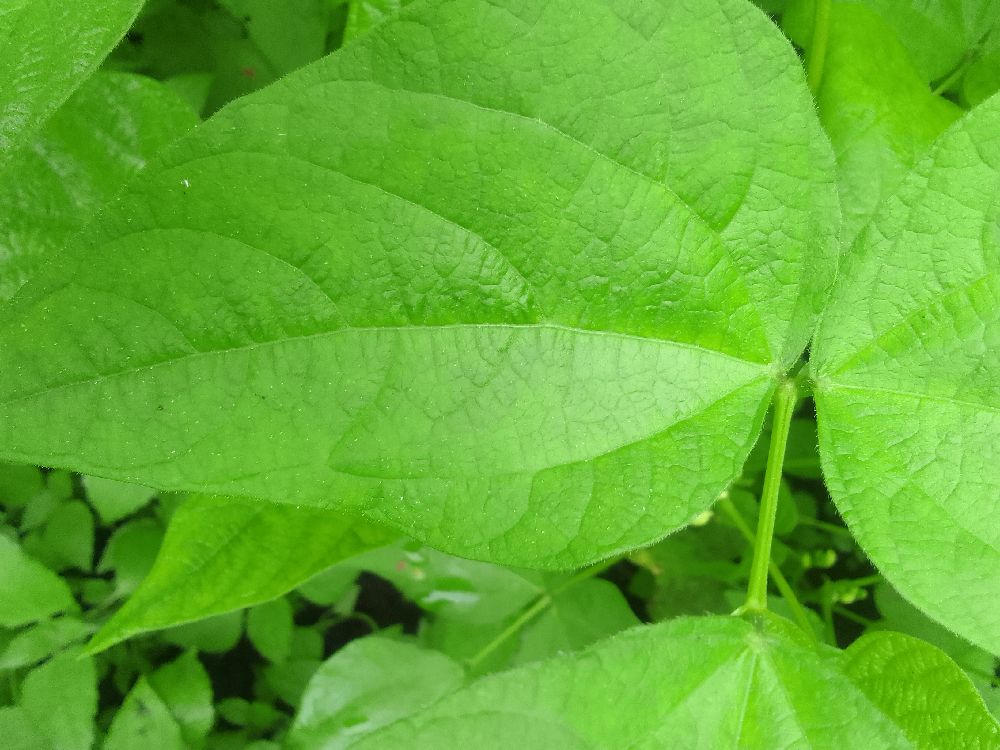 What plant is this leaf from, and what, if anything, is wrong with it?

common bean, healthy
